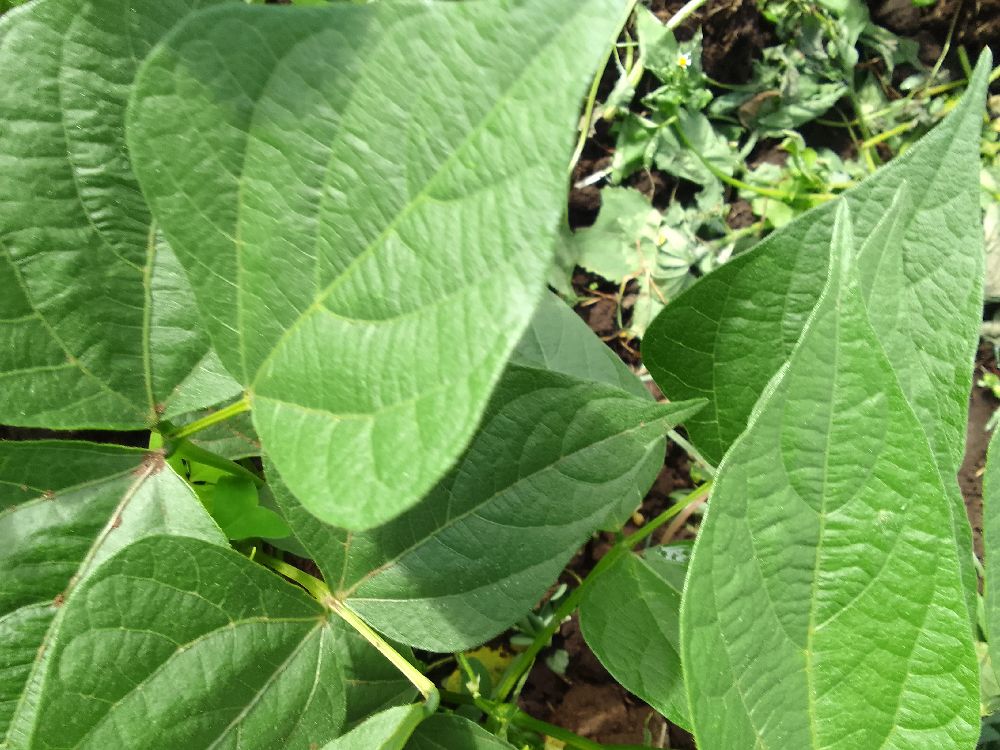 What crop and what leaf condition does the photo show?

common bean, healthy
